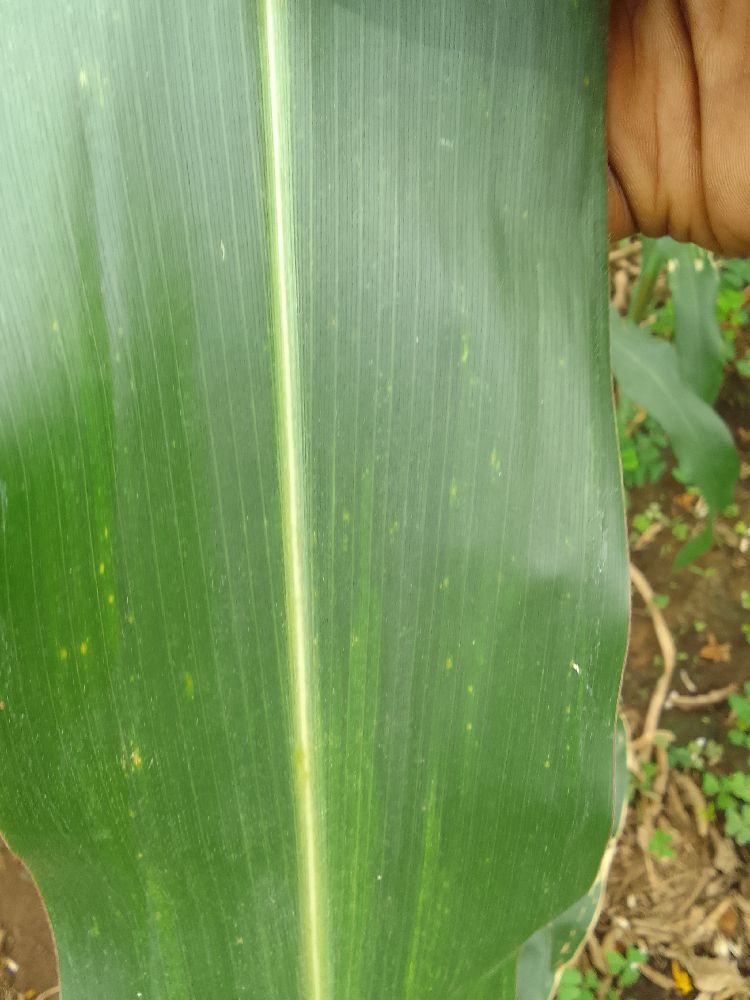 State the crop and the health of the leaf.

maize, healthy
